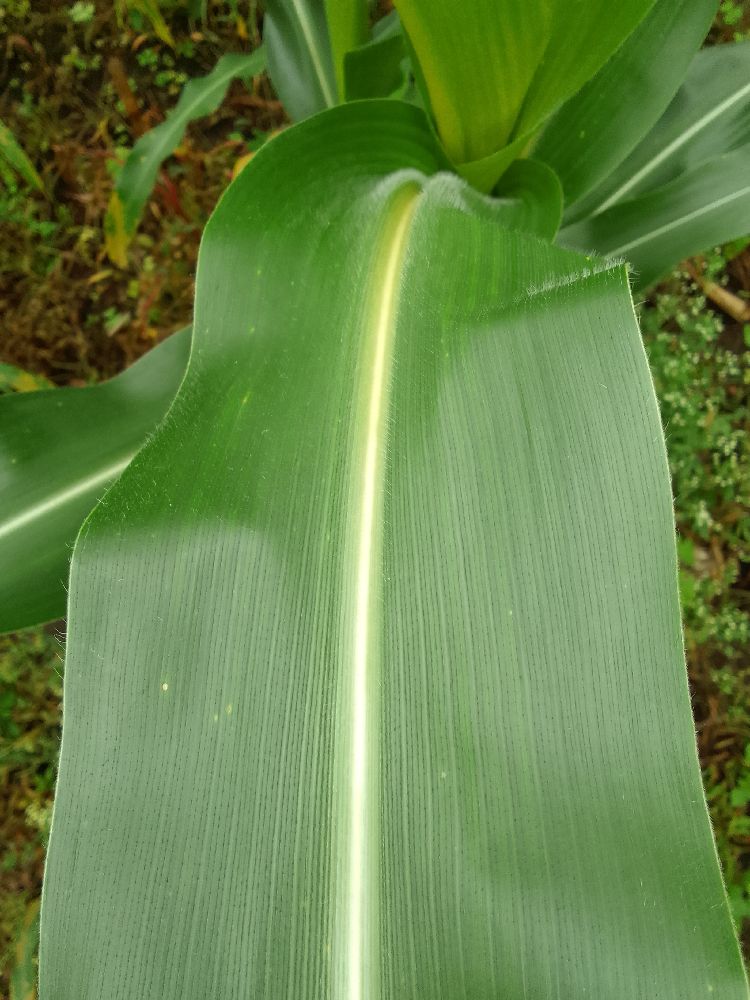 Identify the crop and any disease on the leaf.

maize, healthy
